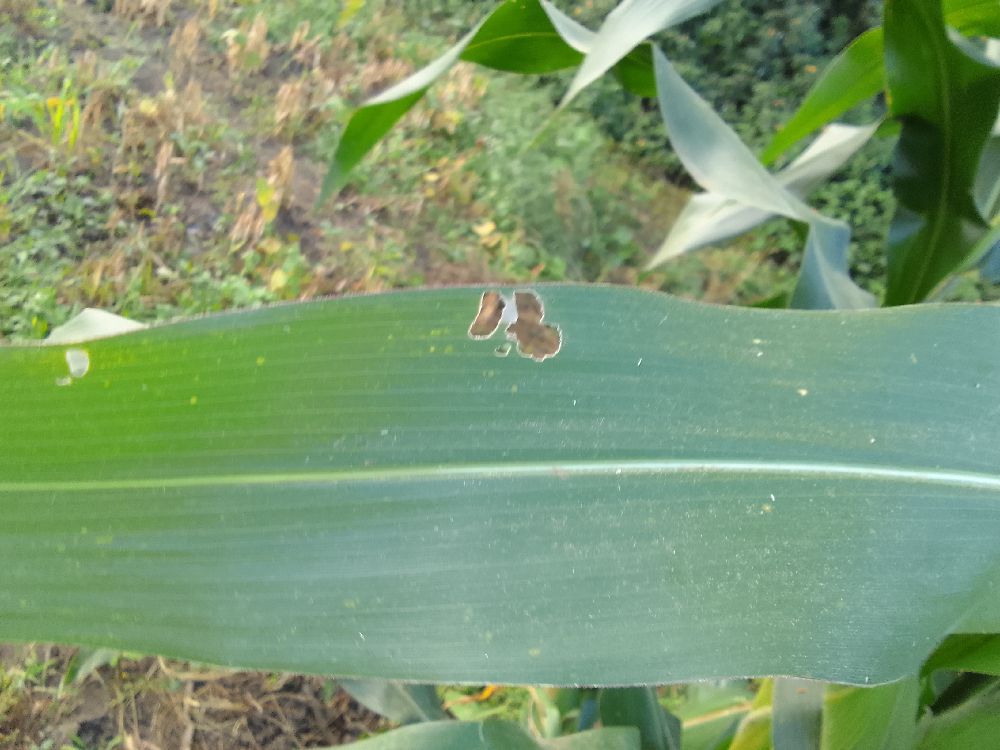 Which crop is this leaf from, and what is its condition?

maize, healthy
